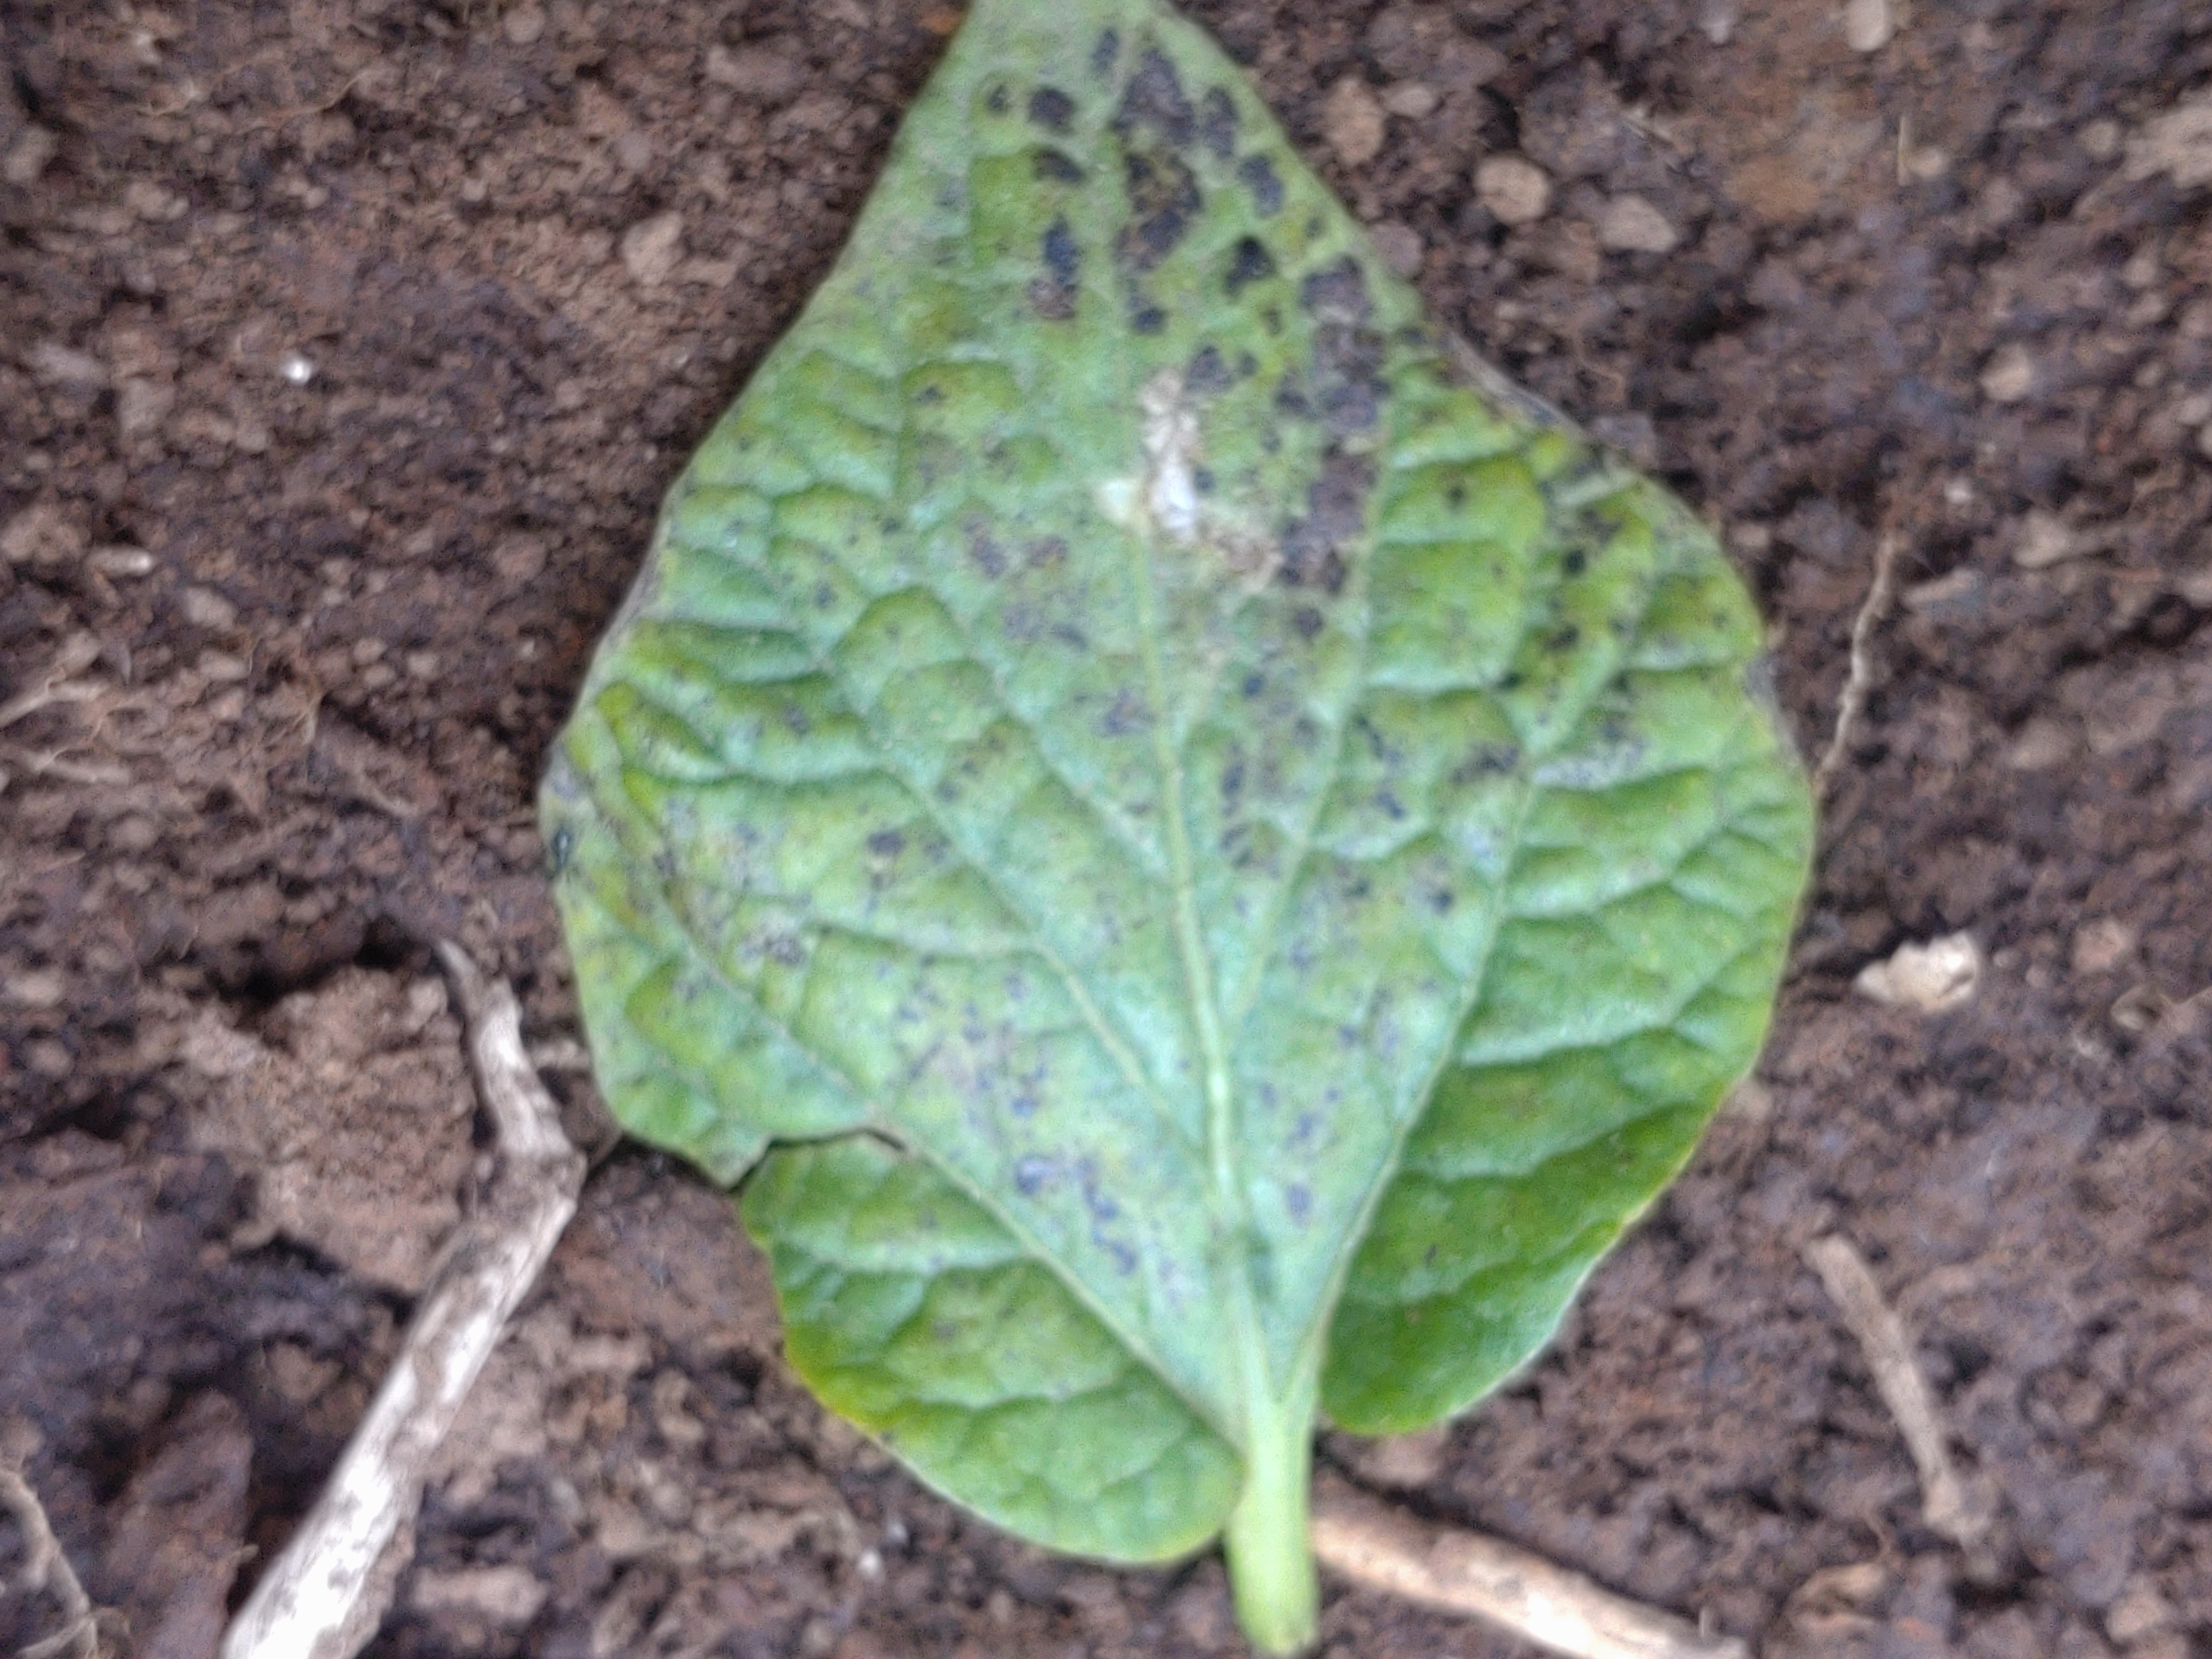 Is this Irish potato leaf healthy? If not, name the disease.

late blight
